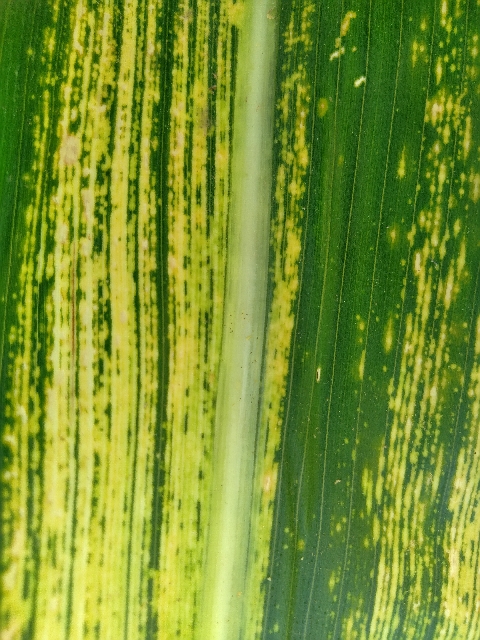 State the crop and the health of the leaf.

maize, maize streak virus
